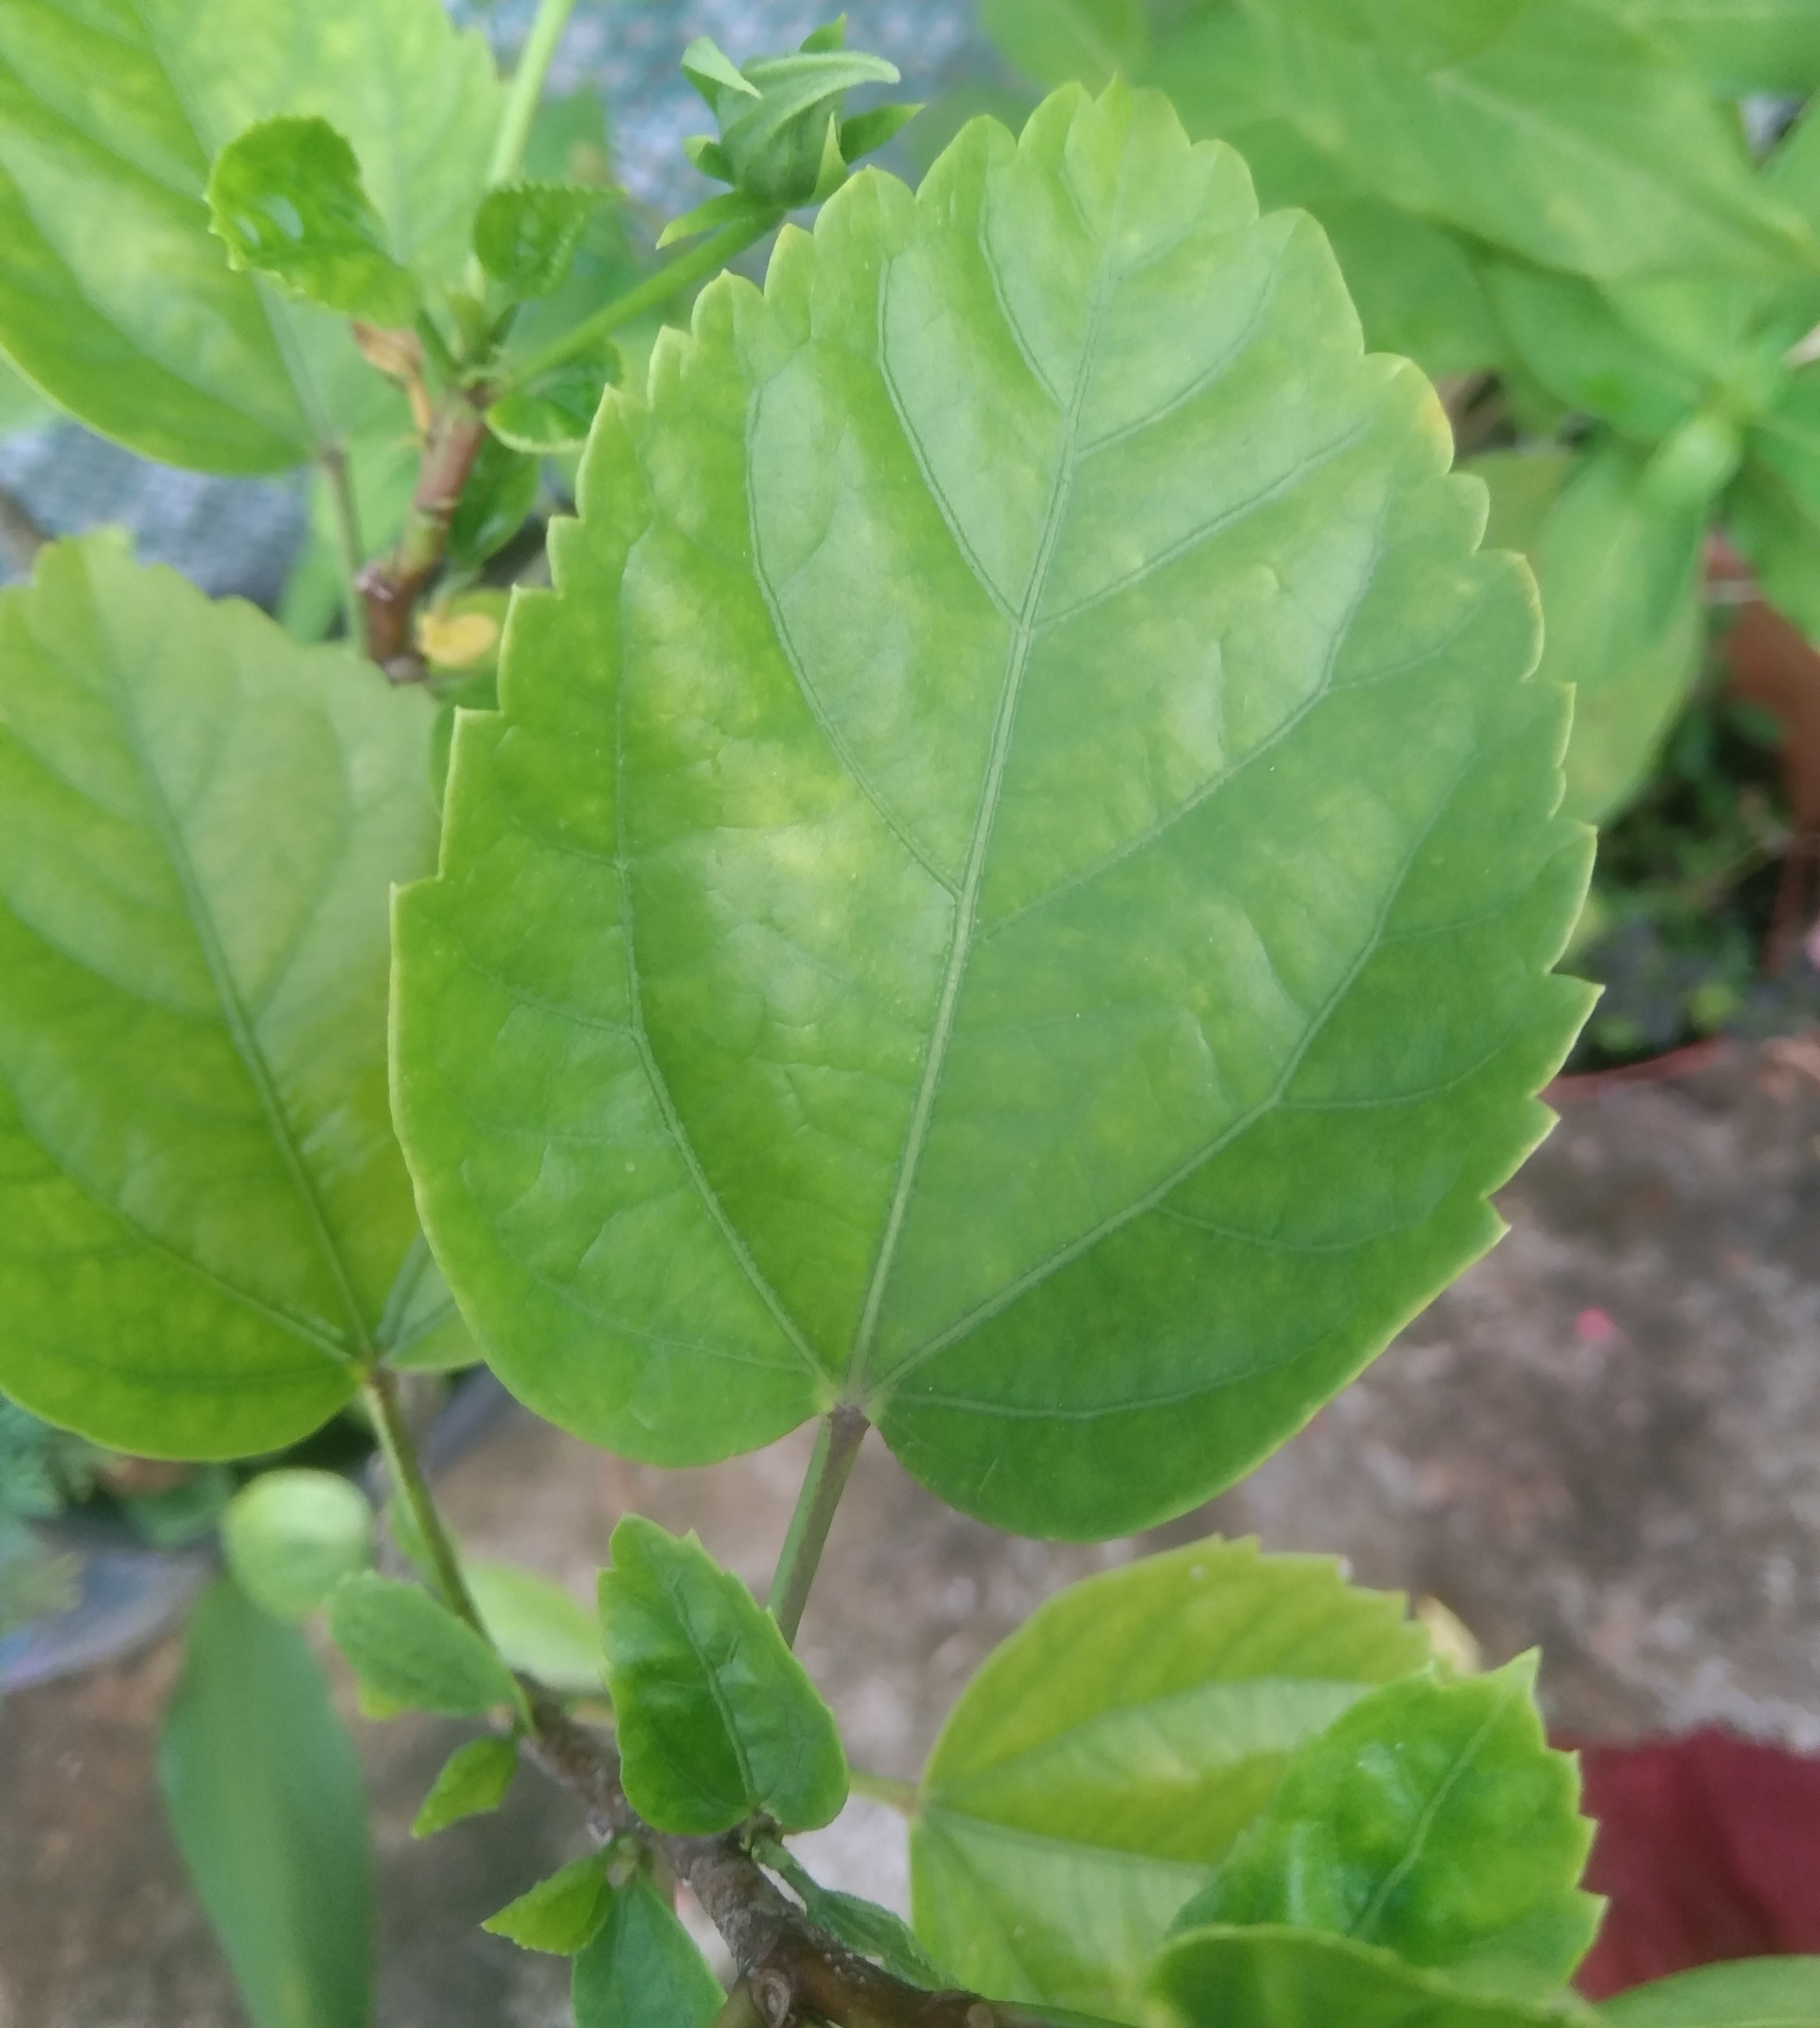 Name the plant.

hibiscus
